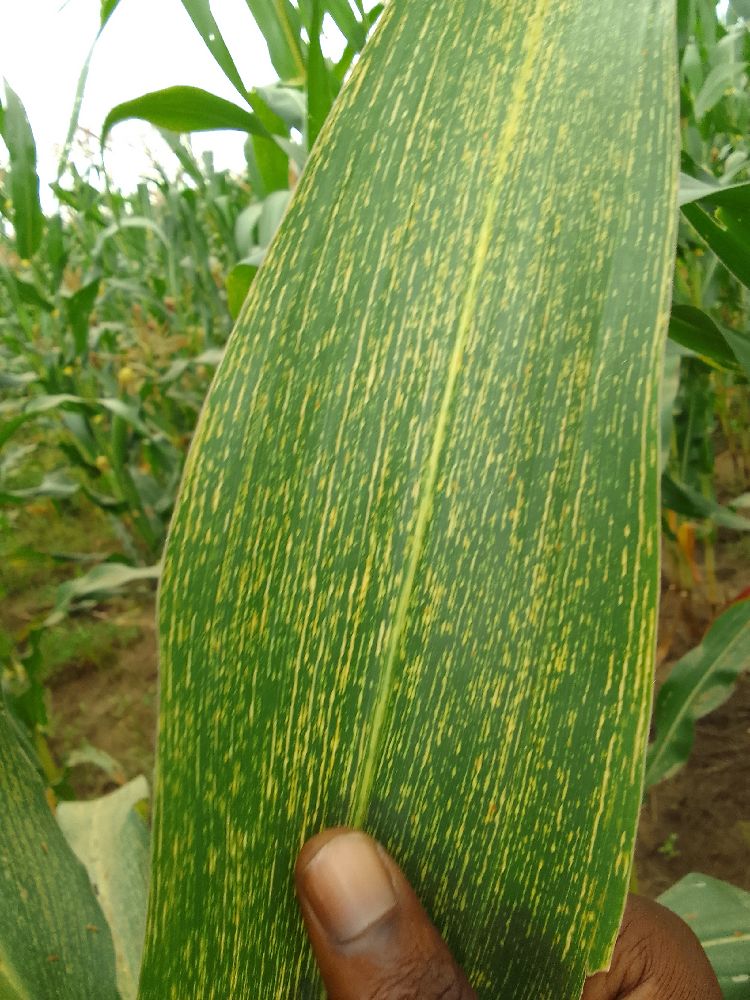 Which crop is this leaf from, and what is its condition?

maize, maize streak virus
